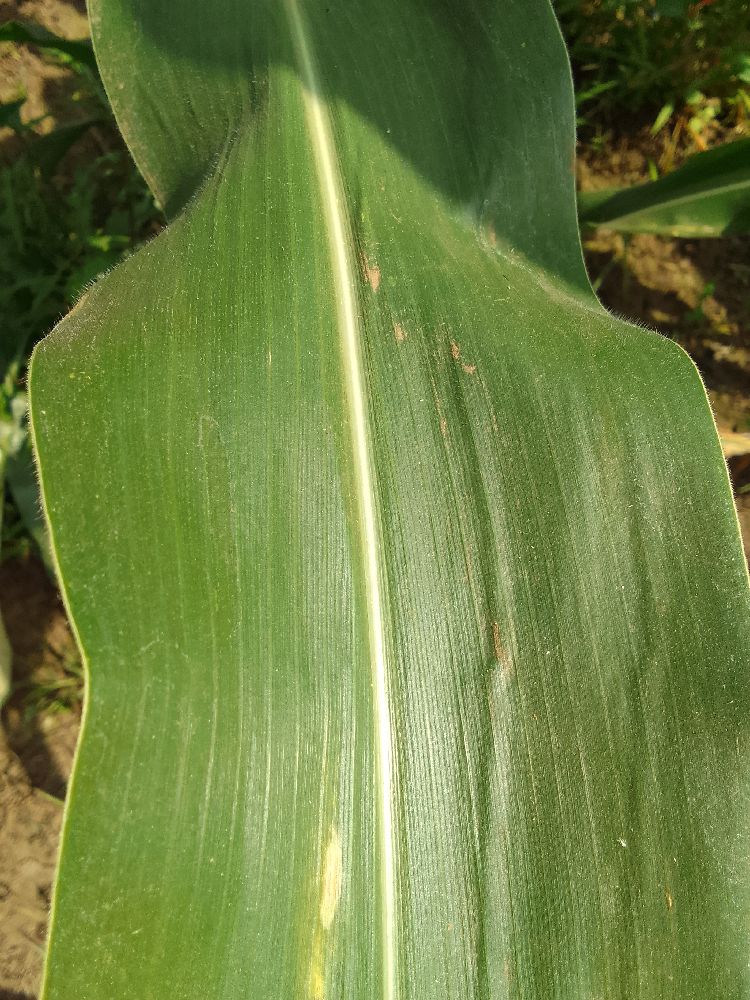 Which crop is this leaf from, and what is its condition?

maize, healthy
